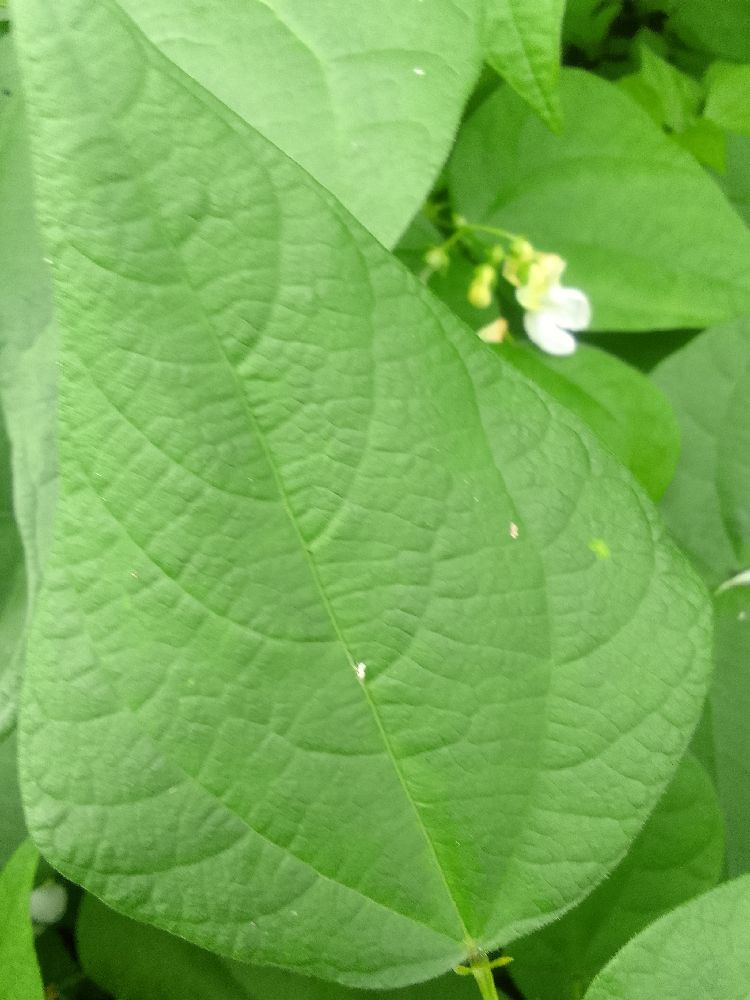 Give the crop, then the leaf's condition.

common bean, healthy
